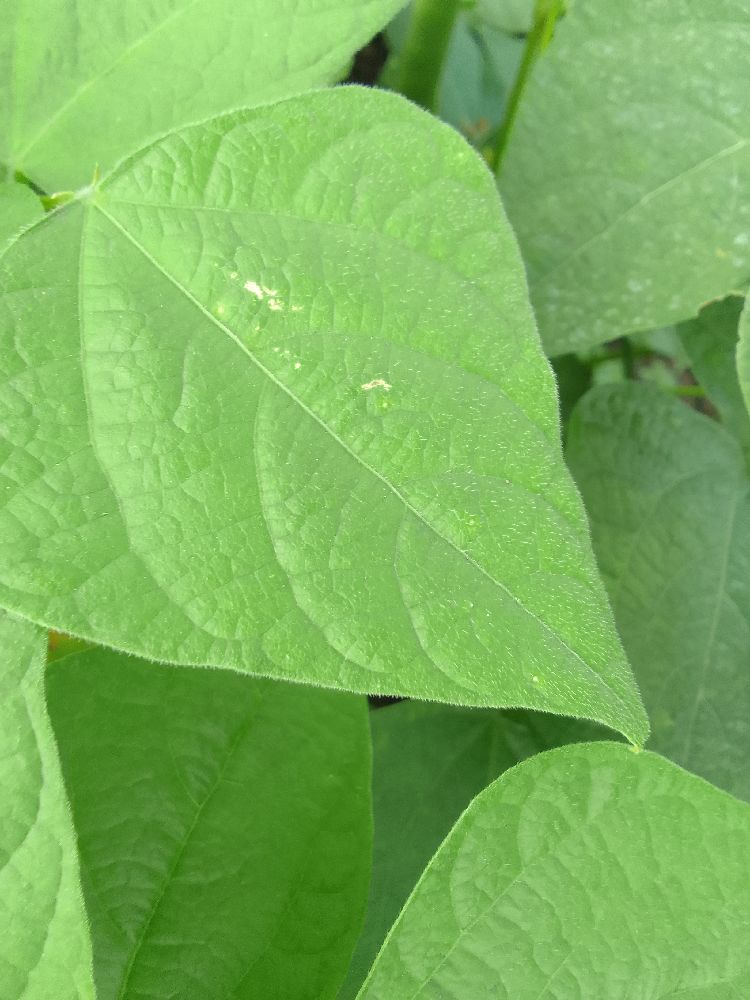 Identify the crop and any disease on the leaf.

common bean, healthy
